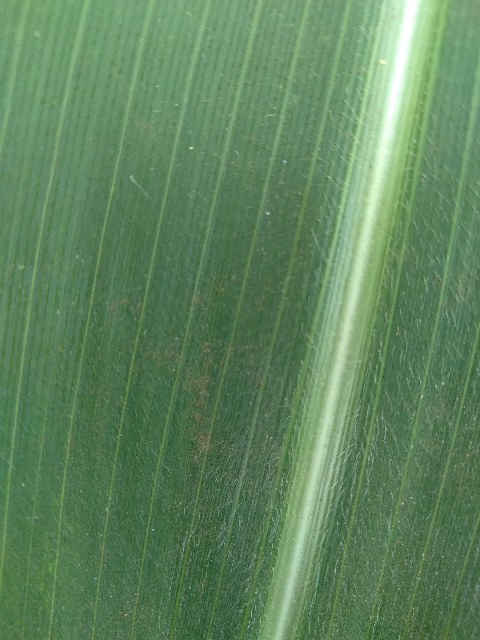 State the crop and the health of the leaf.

maize, healthy
